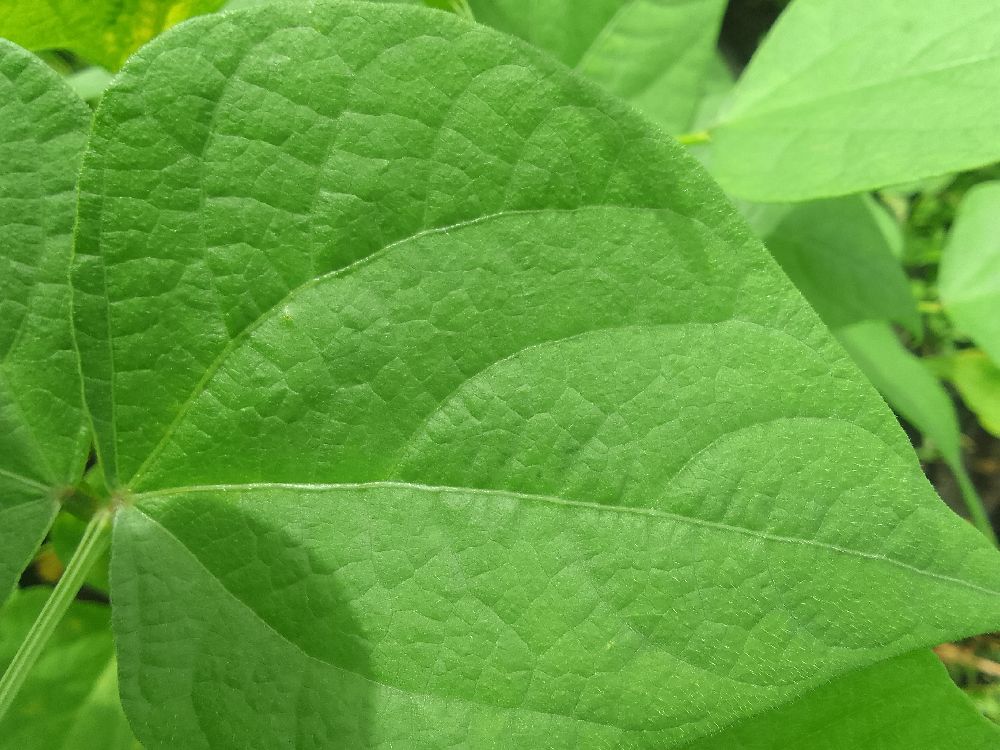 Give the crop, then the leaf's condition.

common bean, healthy
